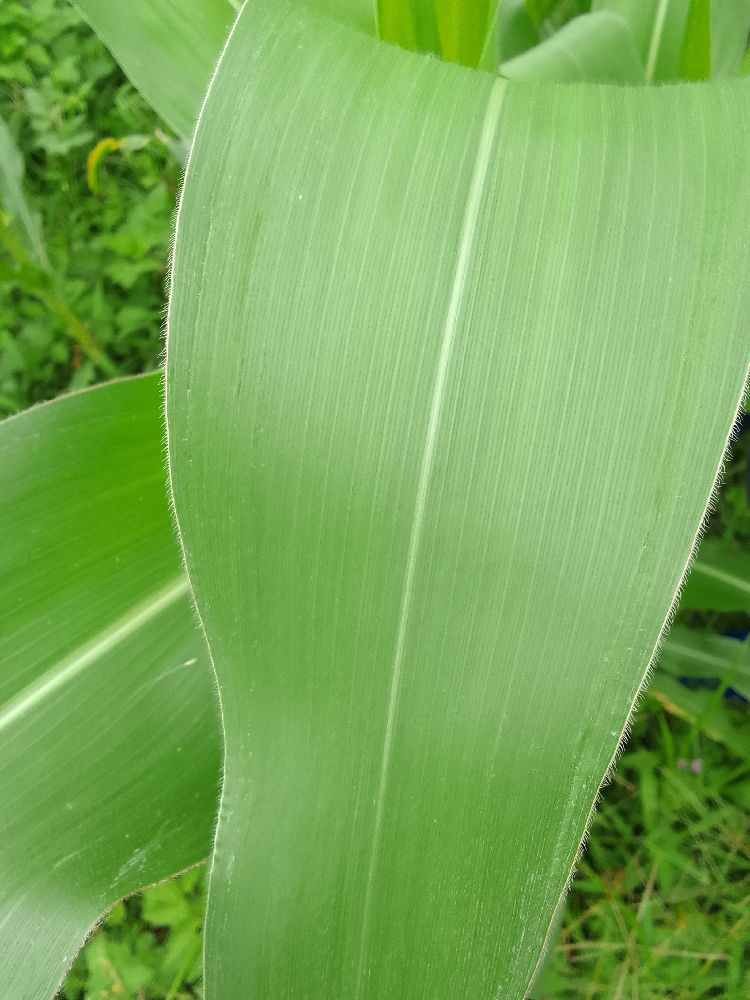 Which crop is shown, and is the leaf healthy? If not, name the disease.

maize, healthy
